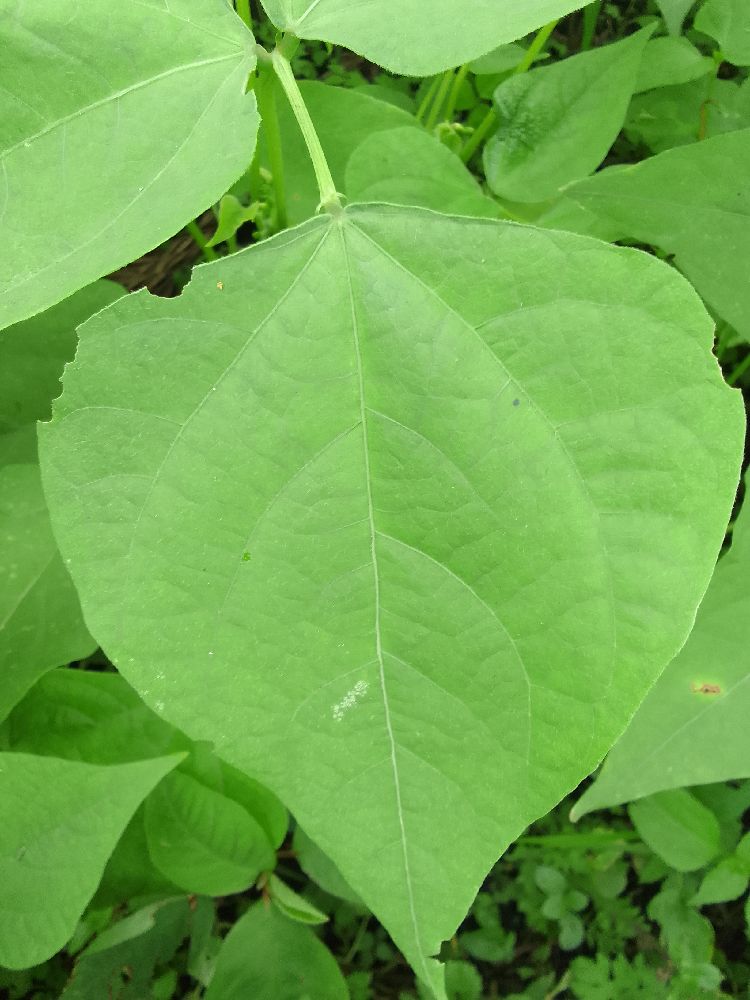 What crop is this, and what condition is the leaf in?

common bean, healthy
